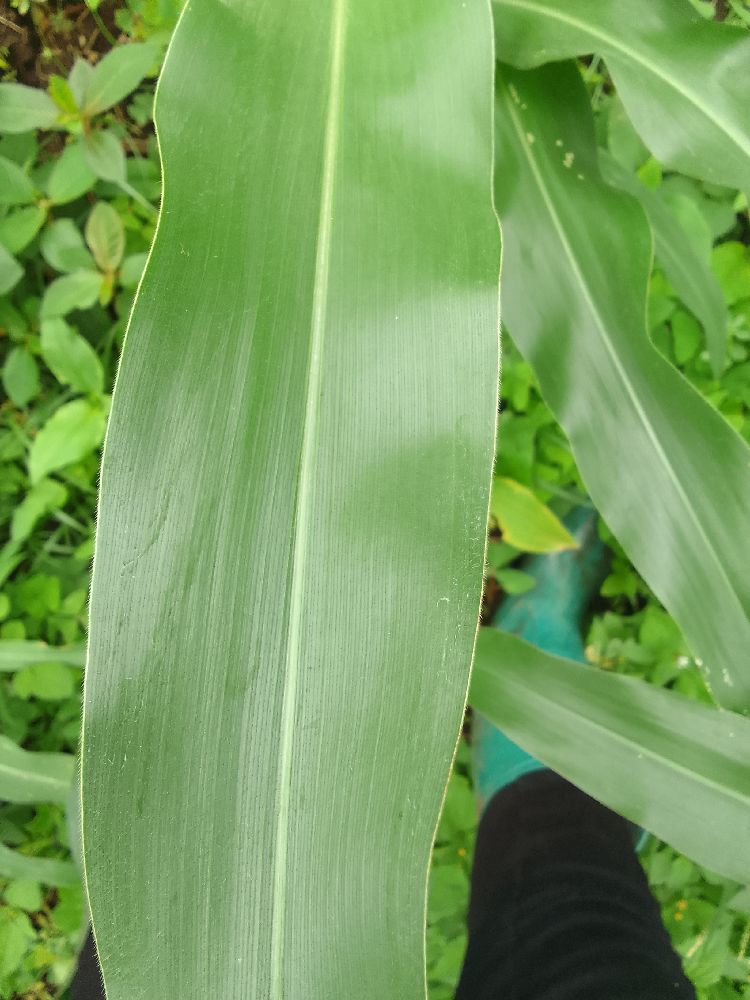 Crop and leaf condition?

maize, healthy
